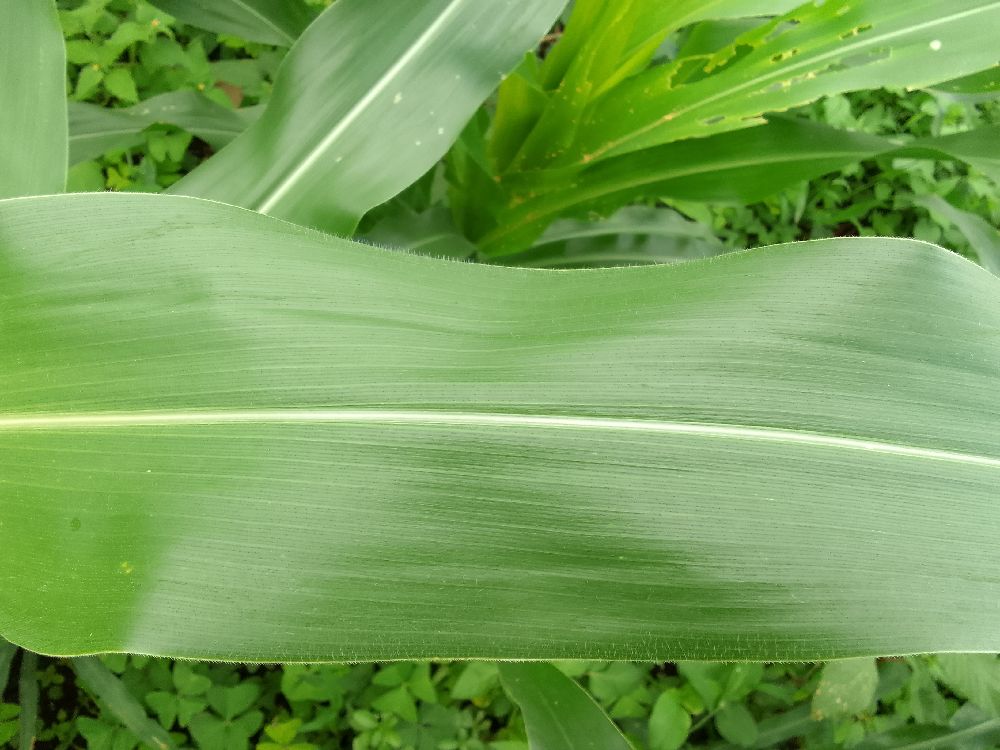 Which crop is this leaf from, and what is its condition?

maize, healthy
